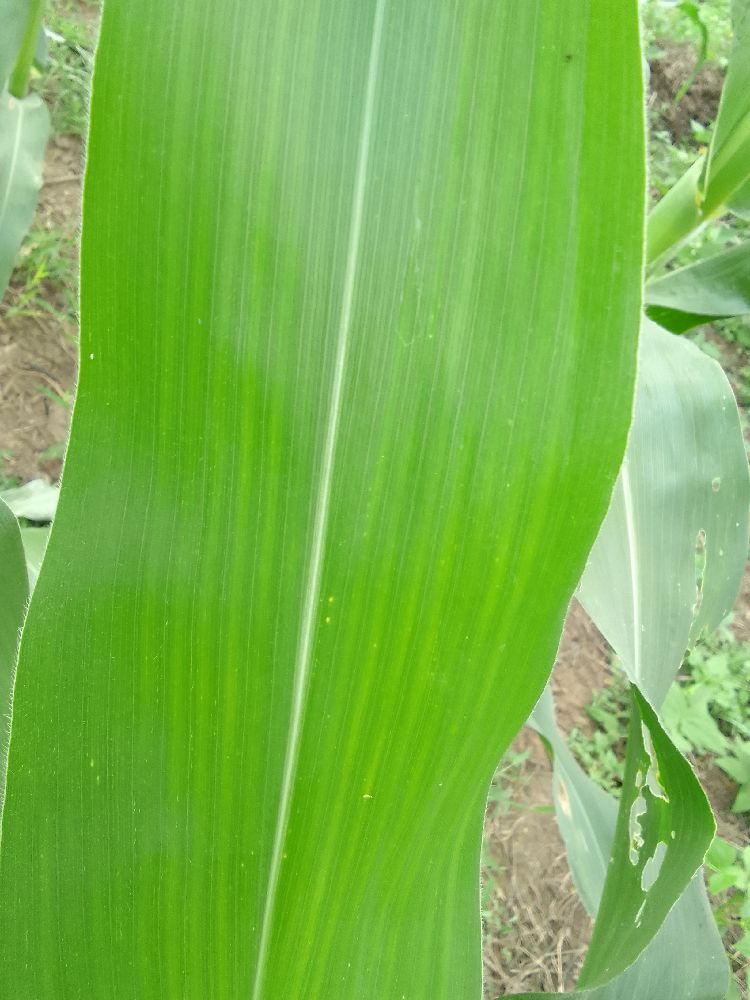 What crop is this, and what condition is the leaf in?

maize, healthy
